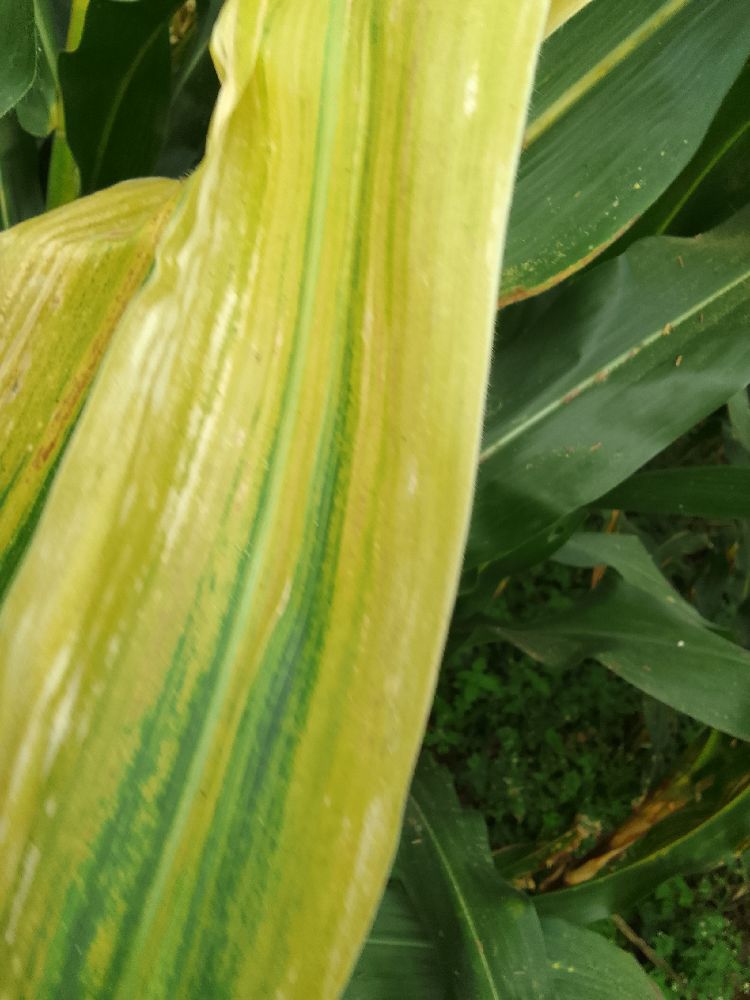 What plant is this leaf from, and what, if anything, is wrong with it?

maize, maize lethal necrosis
